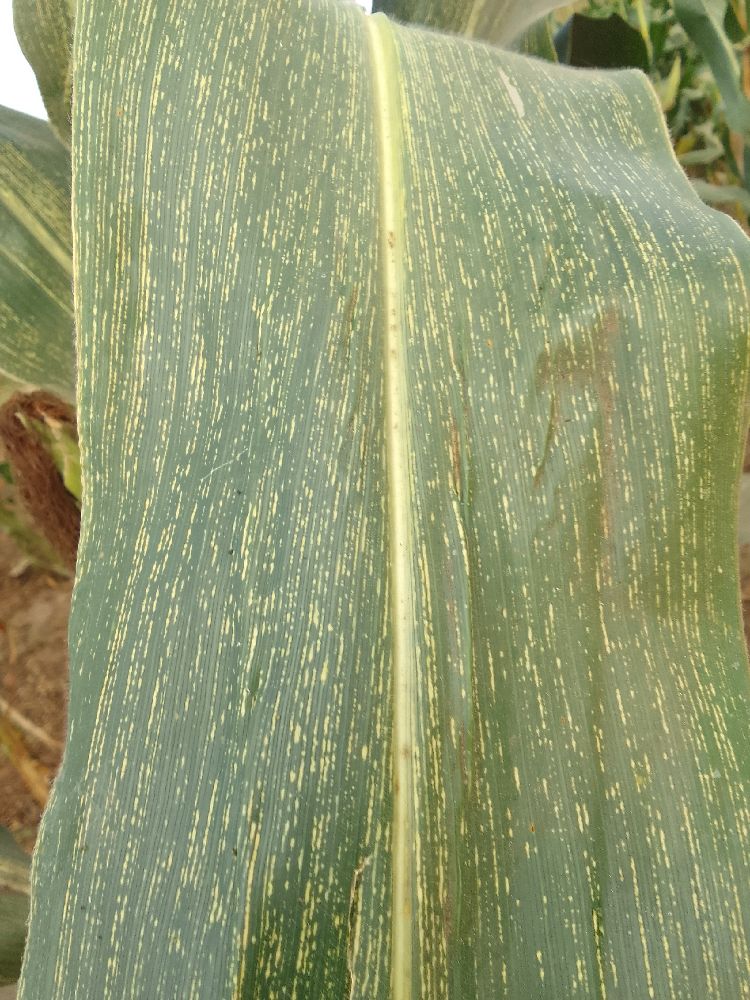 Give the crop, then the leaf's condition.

maize, maize streak virus
